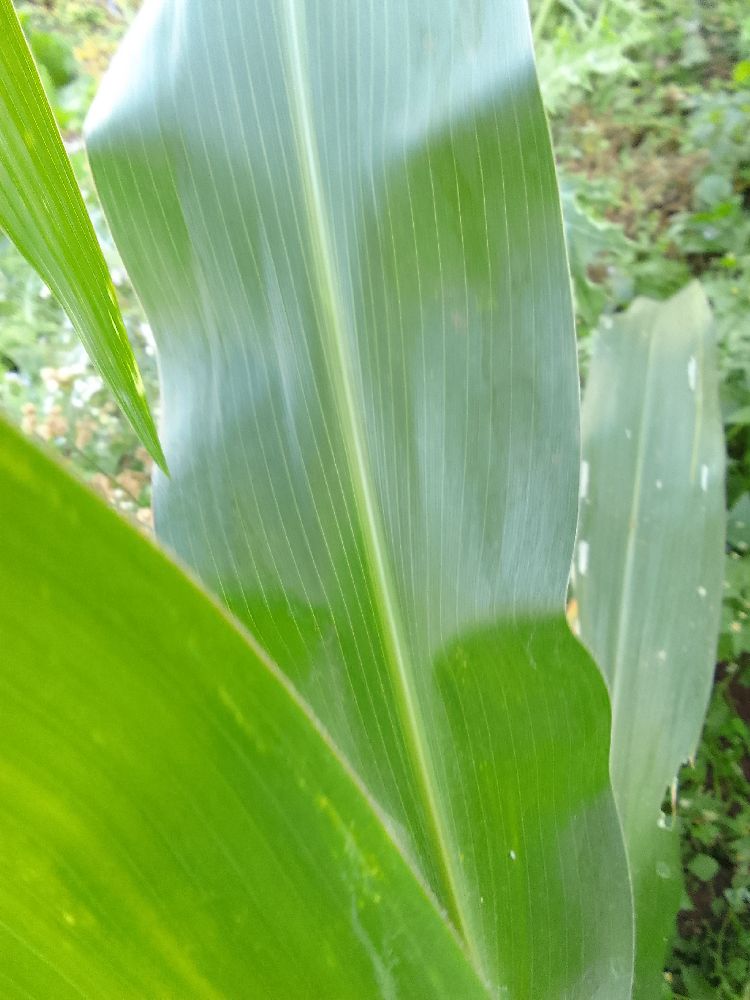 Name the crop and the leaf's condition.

maize, healthy
